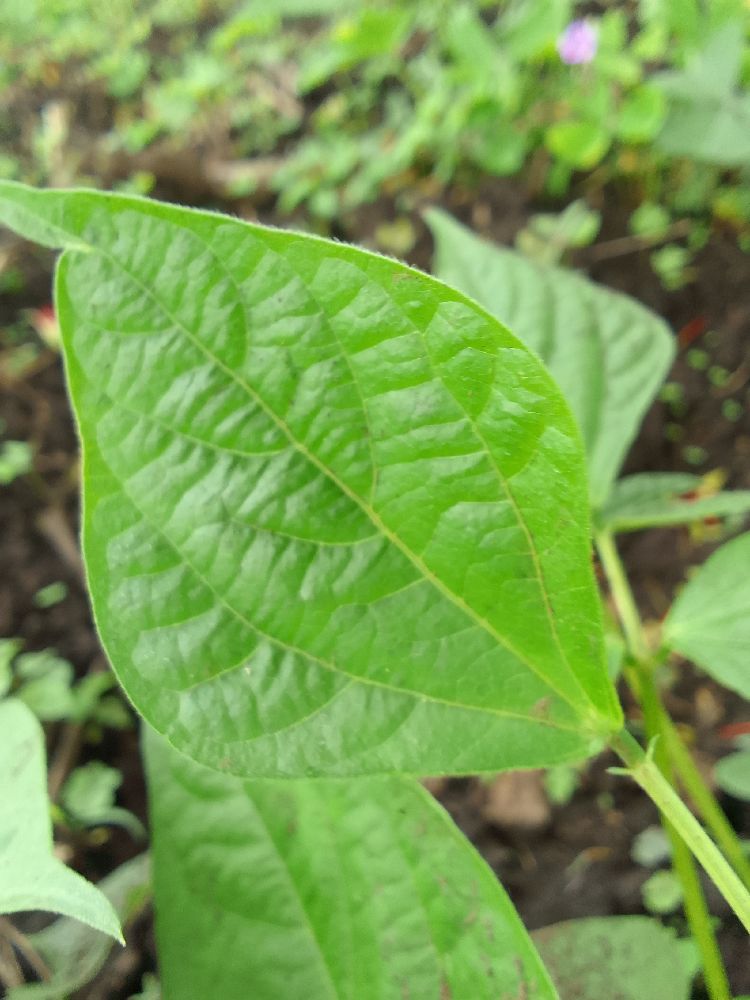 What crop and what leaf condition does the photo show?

common bean, healthy
